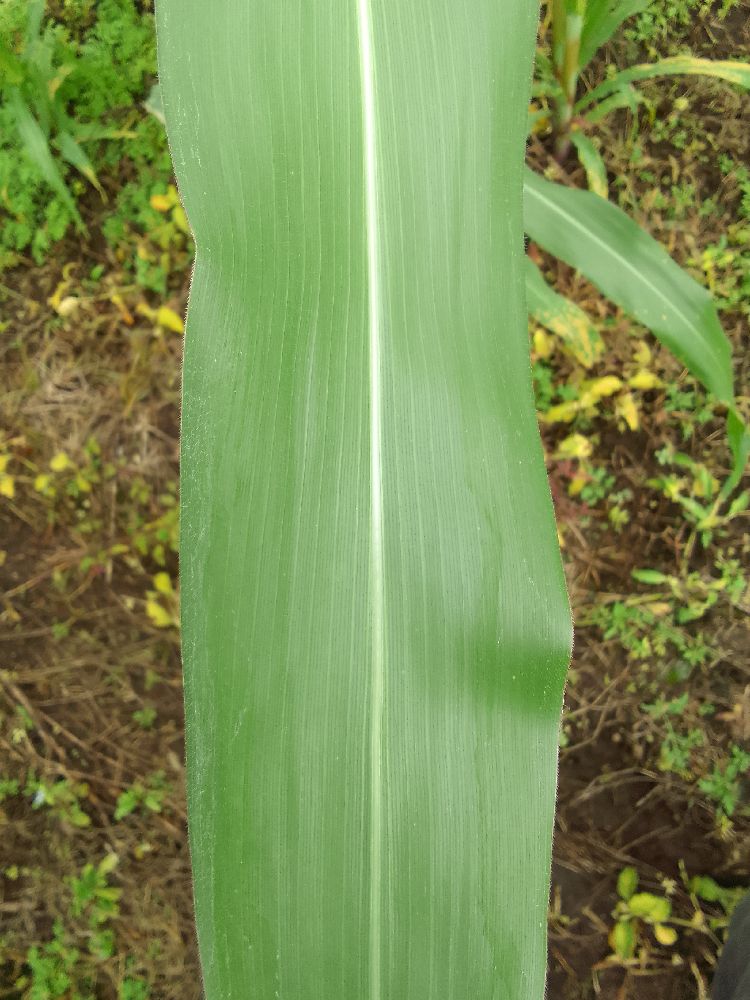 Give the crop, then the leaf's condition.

maize, healthy
